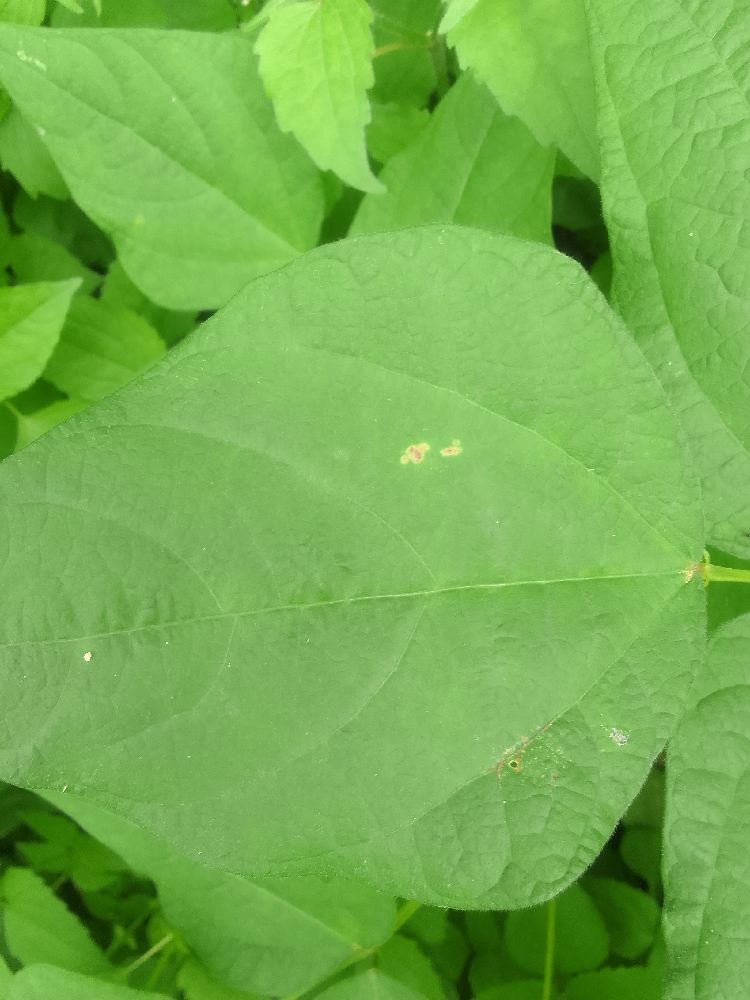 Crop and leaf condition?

common bean, healthy
